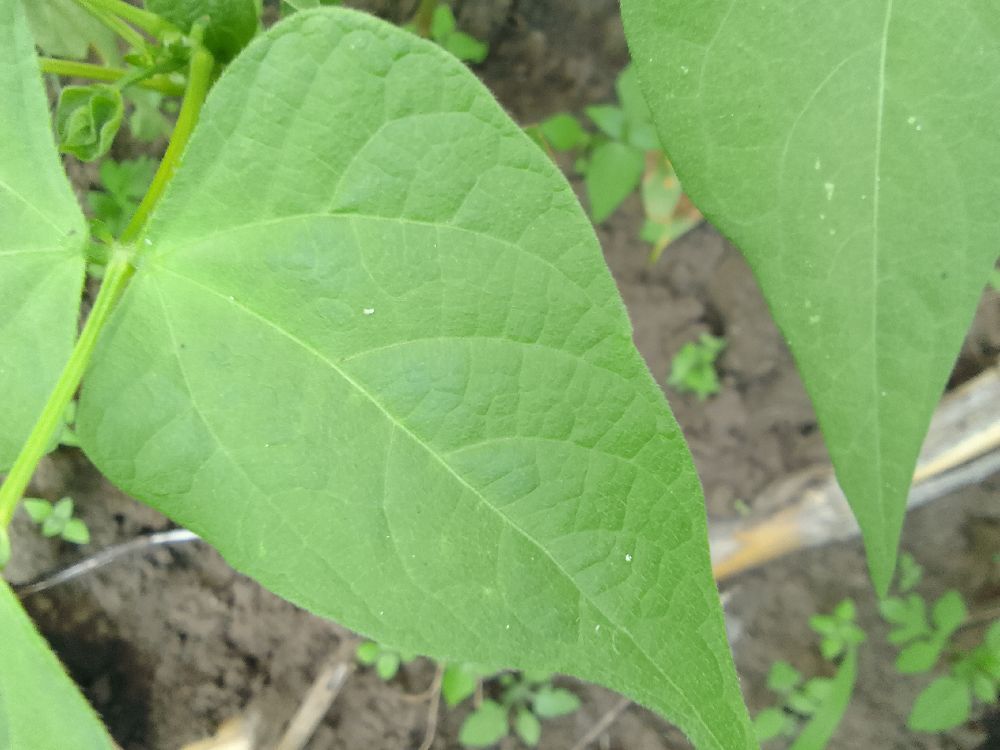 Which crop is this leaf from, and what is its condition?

common bean, healthy
